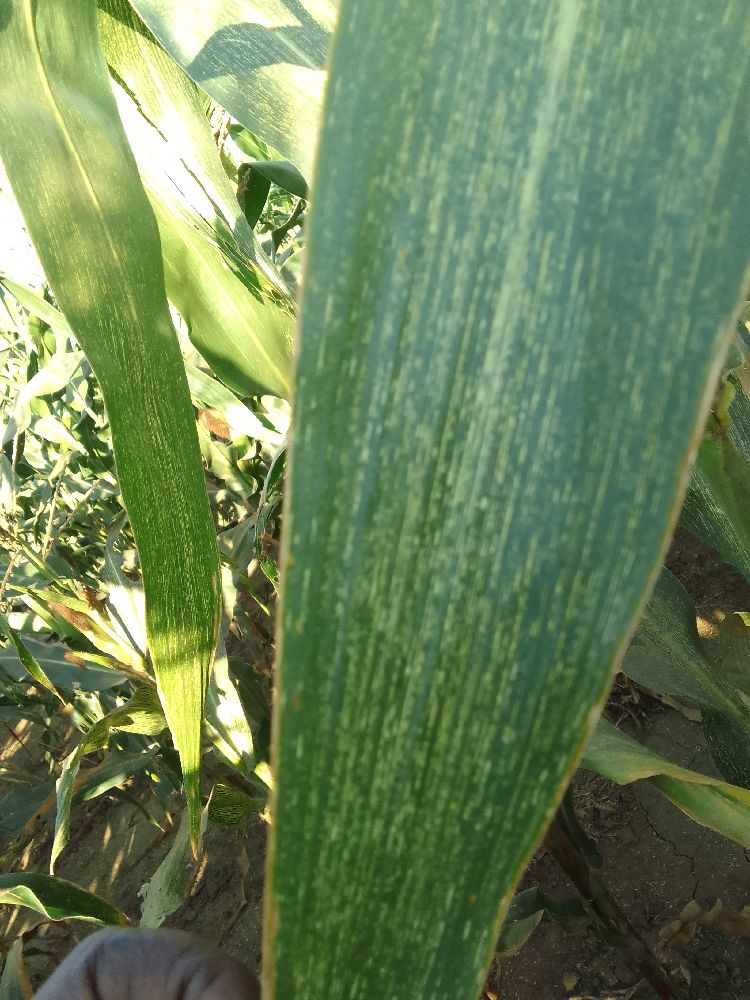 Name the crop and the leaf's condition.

maize, maize streak virus
